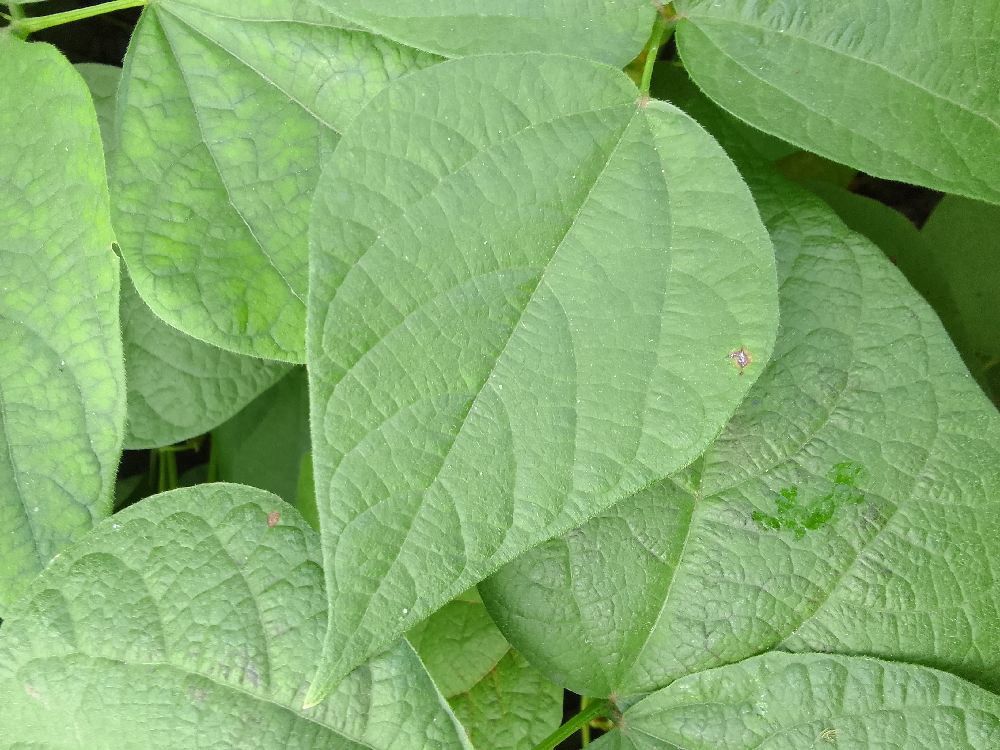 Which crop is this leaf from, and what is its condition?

common bean, healthy
